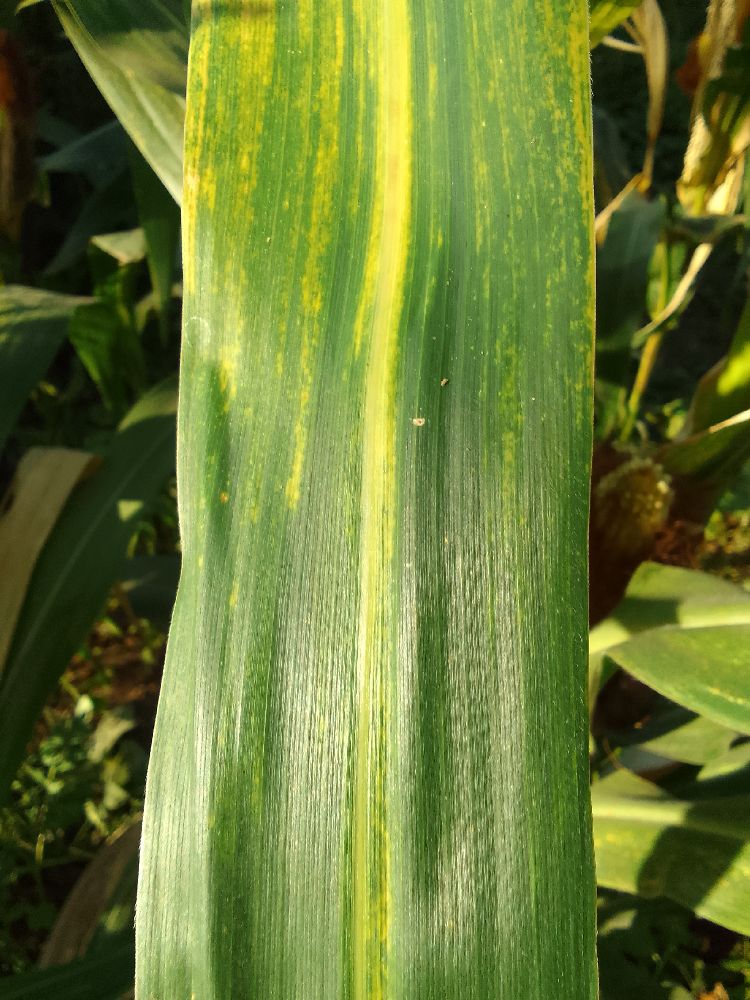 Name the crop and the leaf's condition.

maize, maize lethal necrosis
